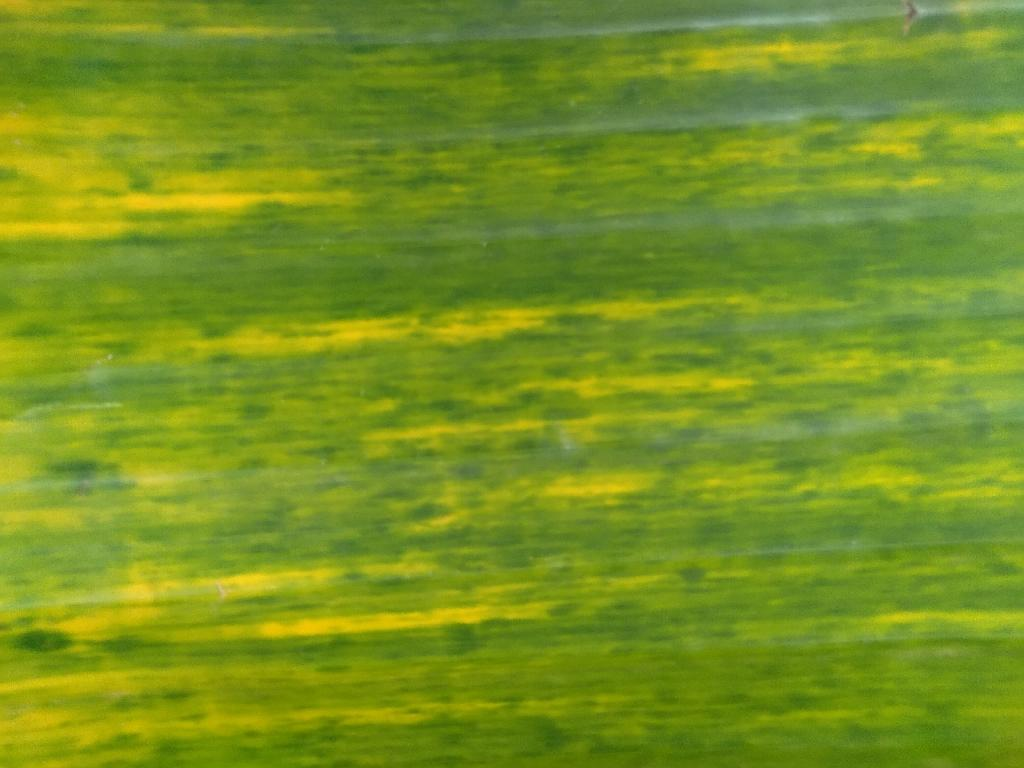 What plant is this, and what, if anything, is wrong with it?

banana, fusarium wilt race 1
